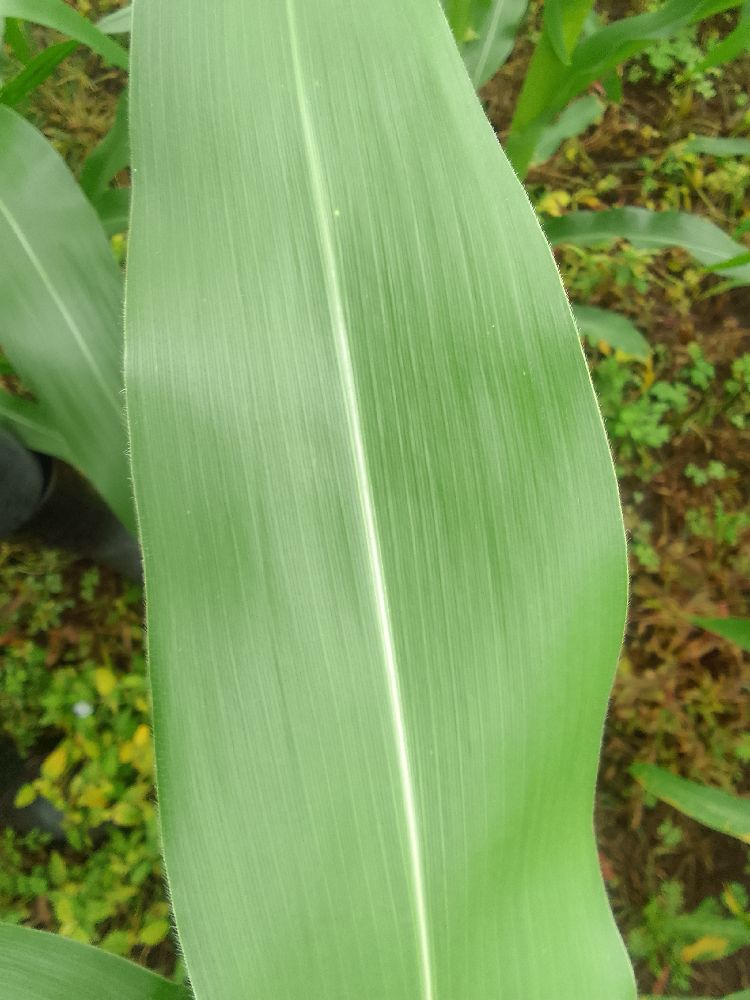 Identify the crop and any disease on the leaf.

maize, healthy
